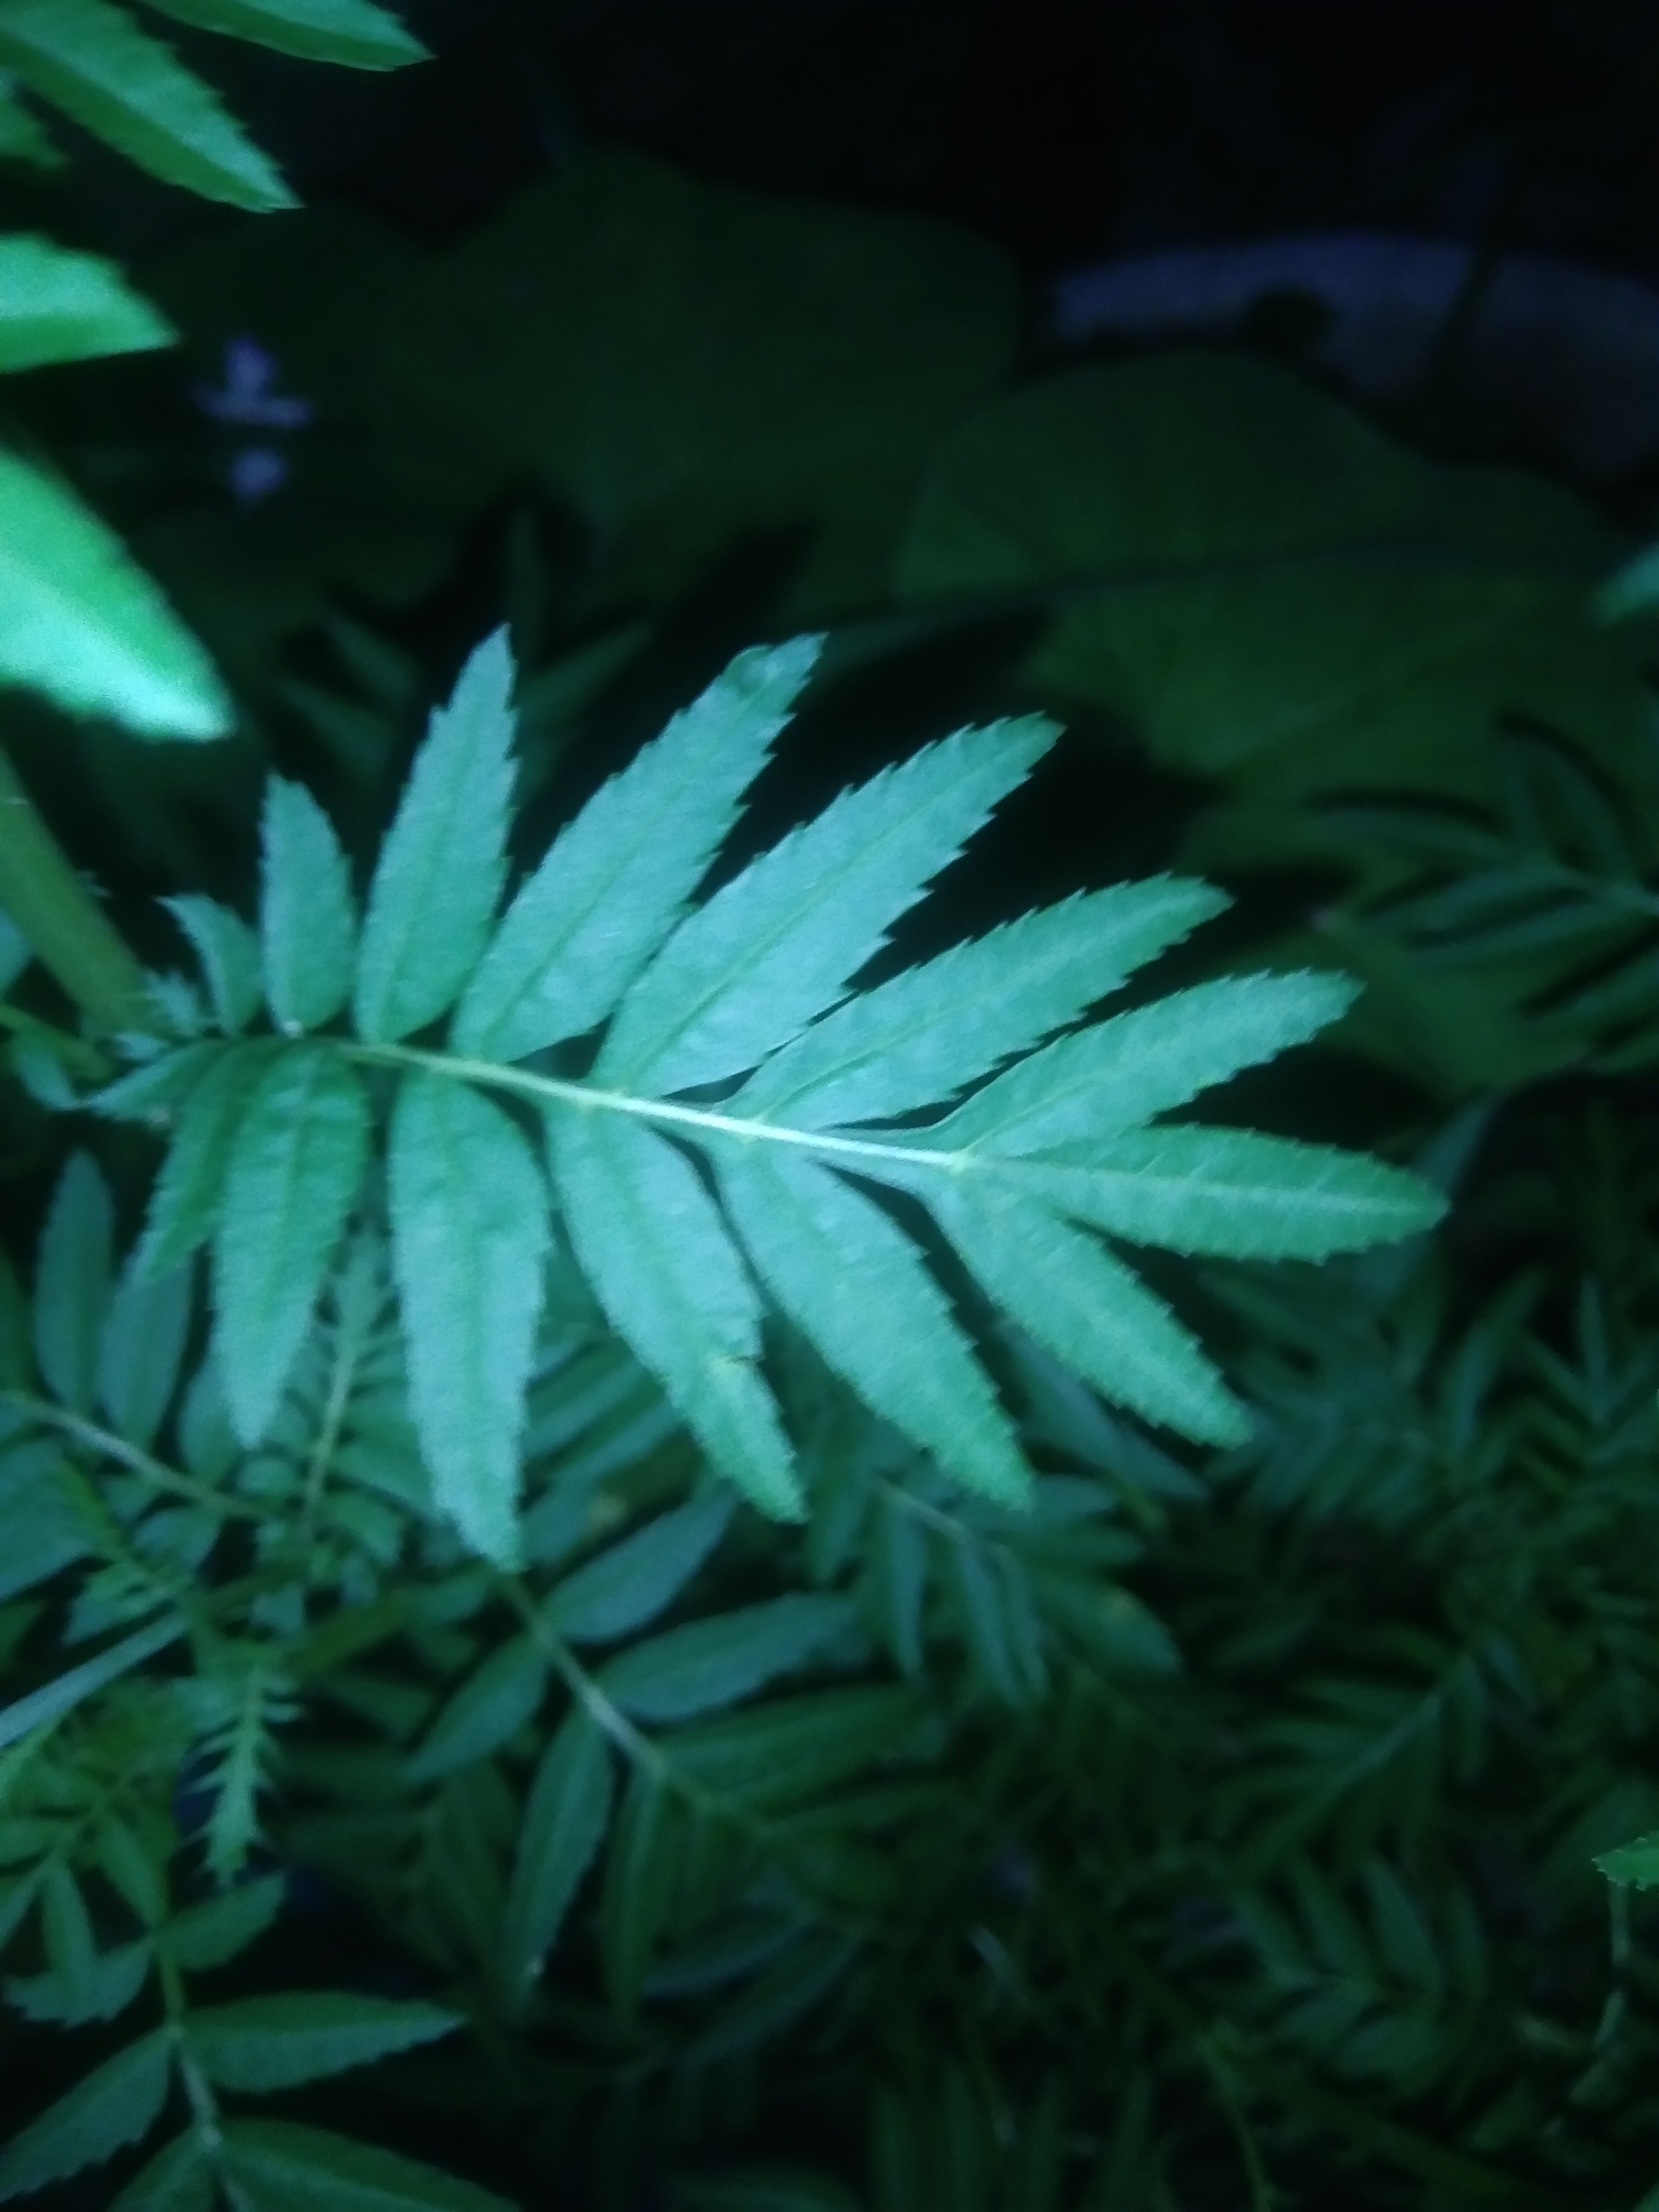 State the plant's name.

marigold
